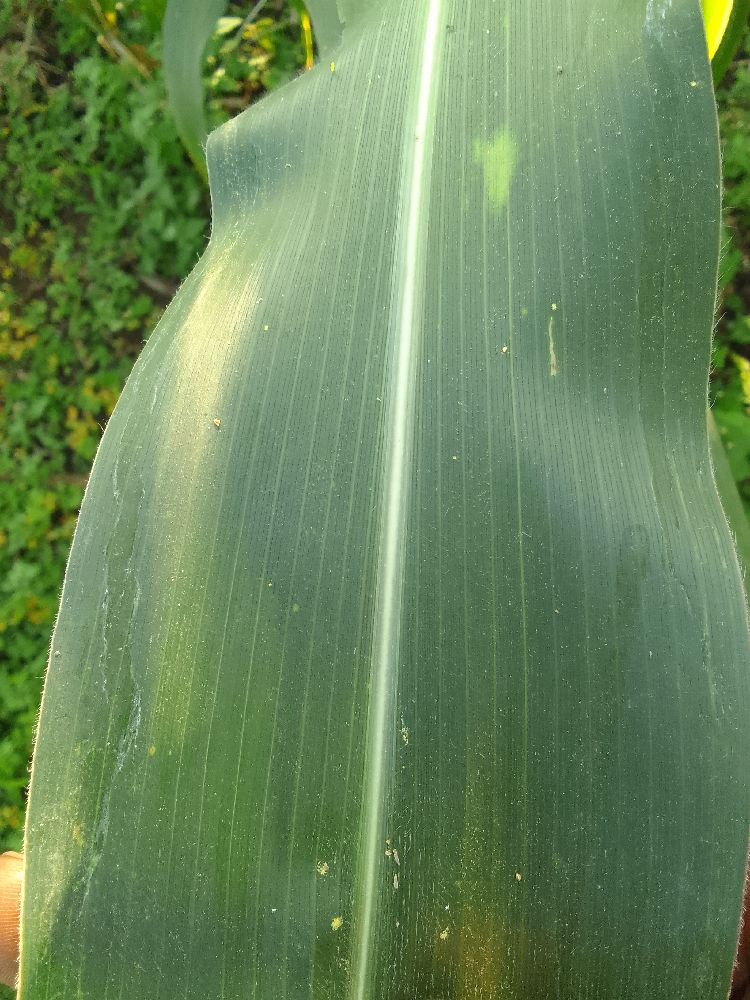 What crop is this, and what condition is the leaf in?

maize, healthy
